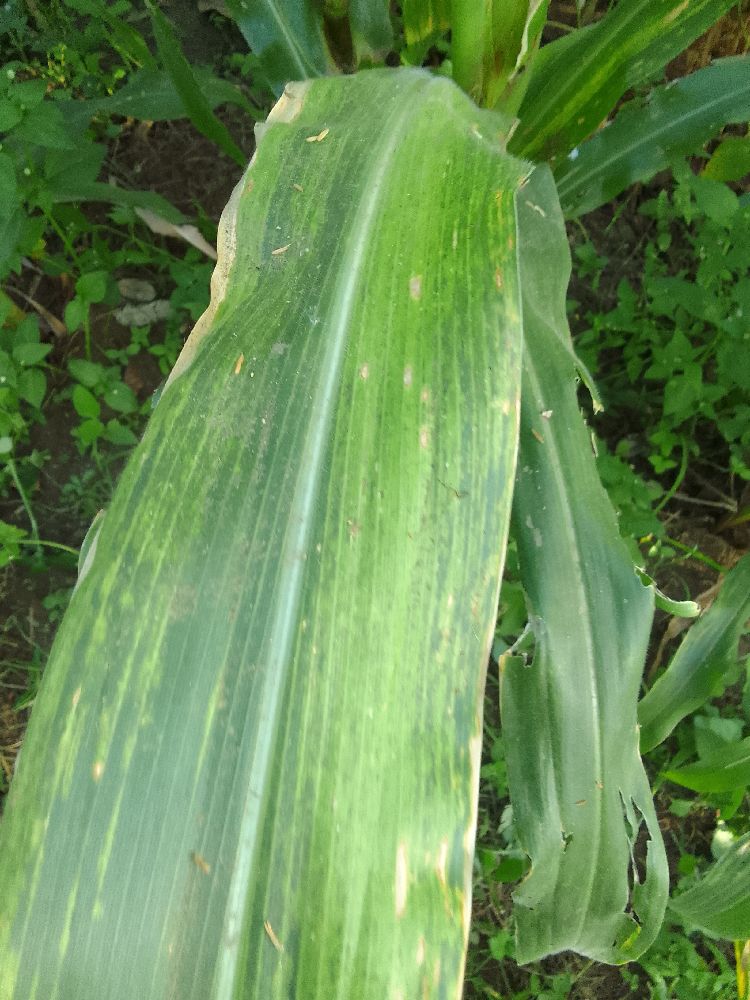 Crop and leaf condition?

maize, maize lethal necrosis
